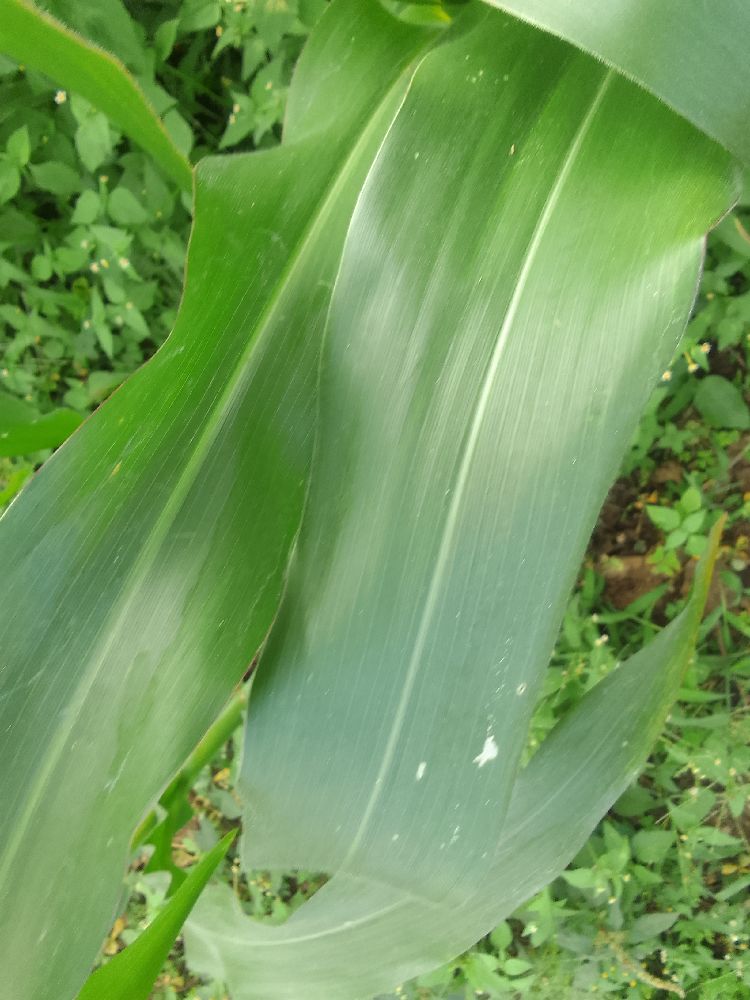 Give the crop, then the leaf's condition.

maize, healthy
